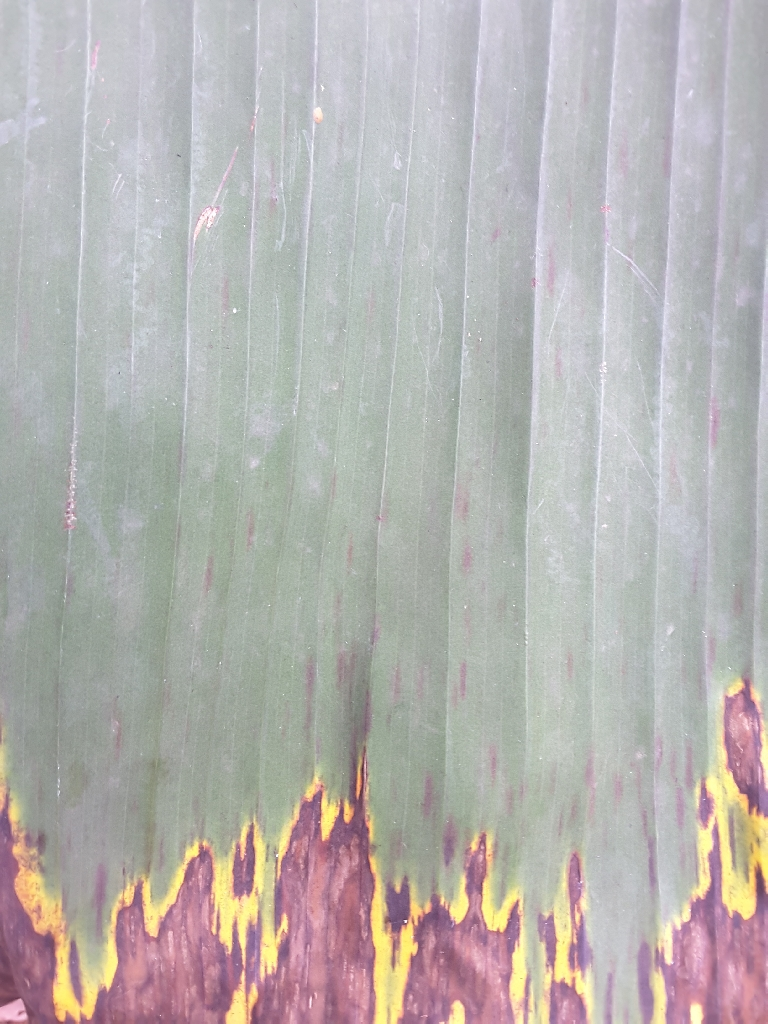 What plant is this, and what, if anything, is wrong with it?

banana, black sigatoka
